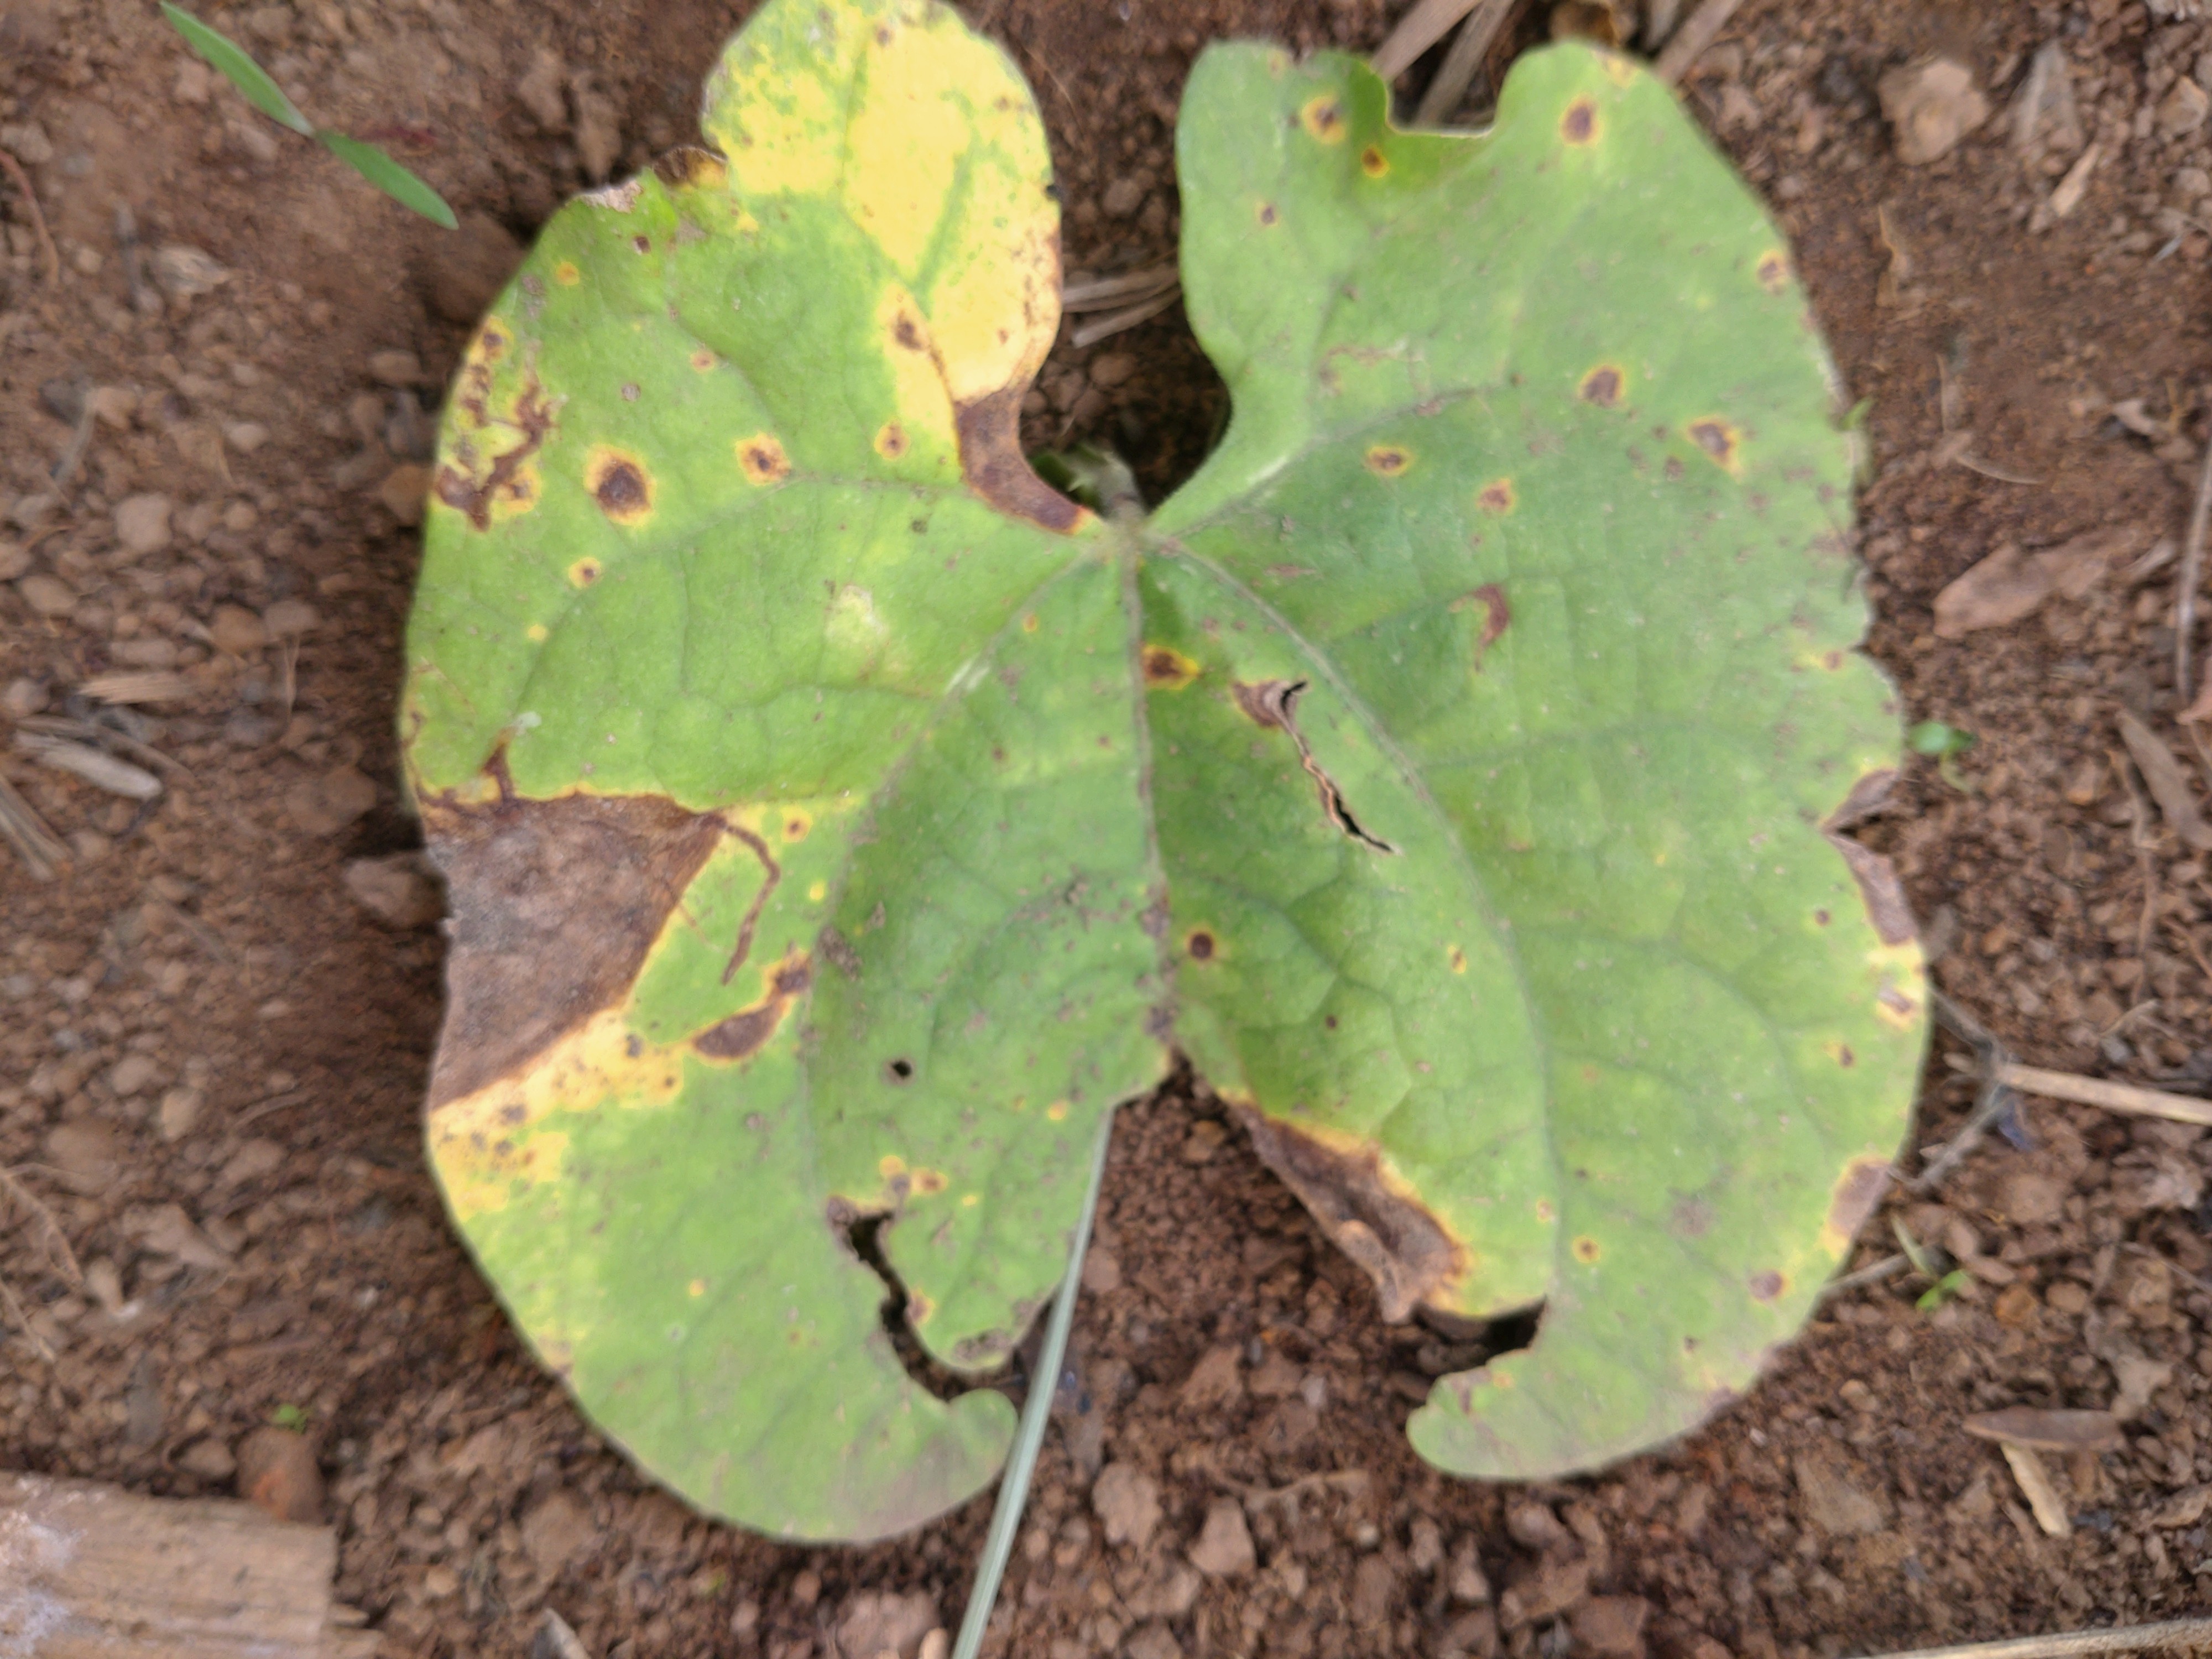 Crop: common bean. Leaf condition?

rust
